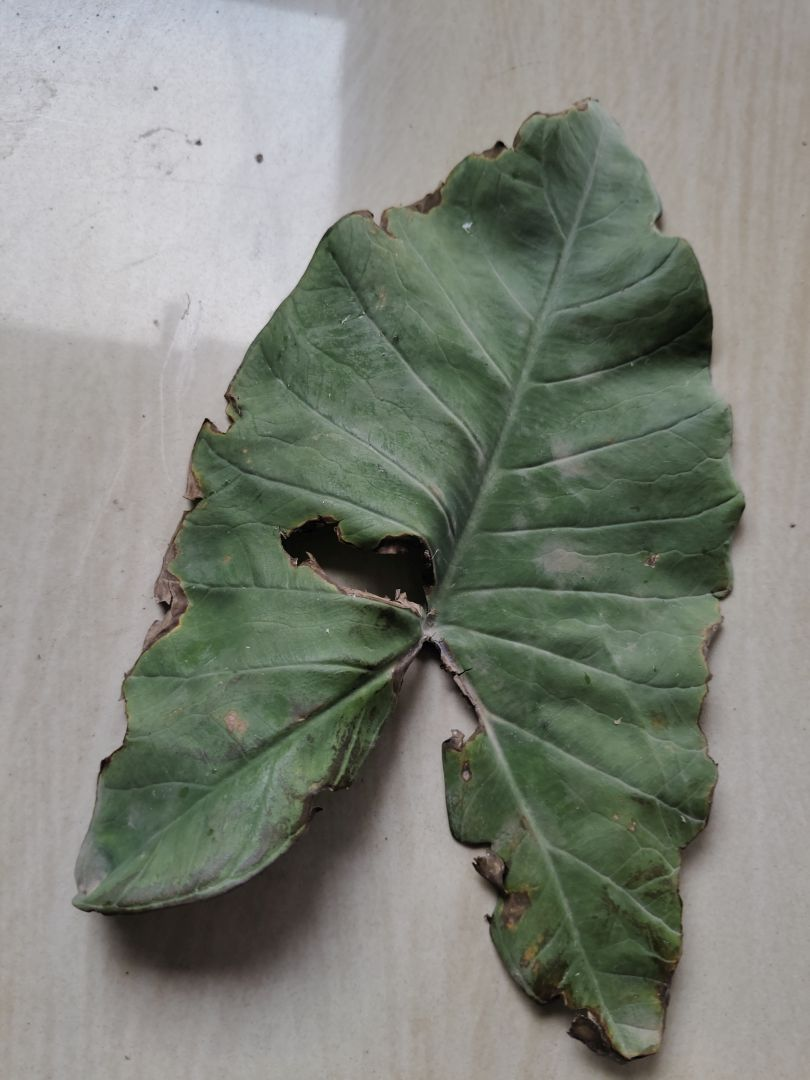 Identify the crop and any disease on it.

taro, leaf blight
